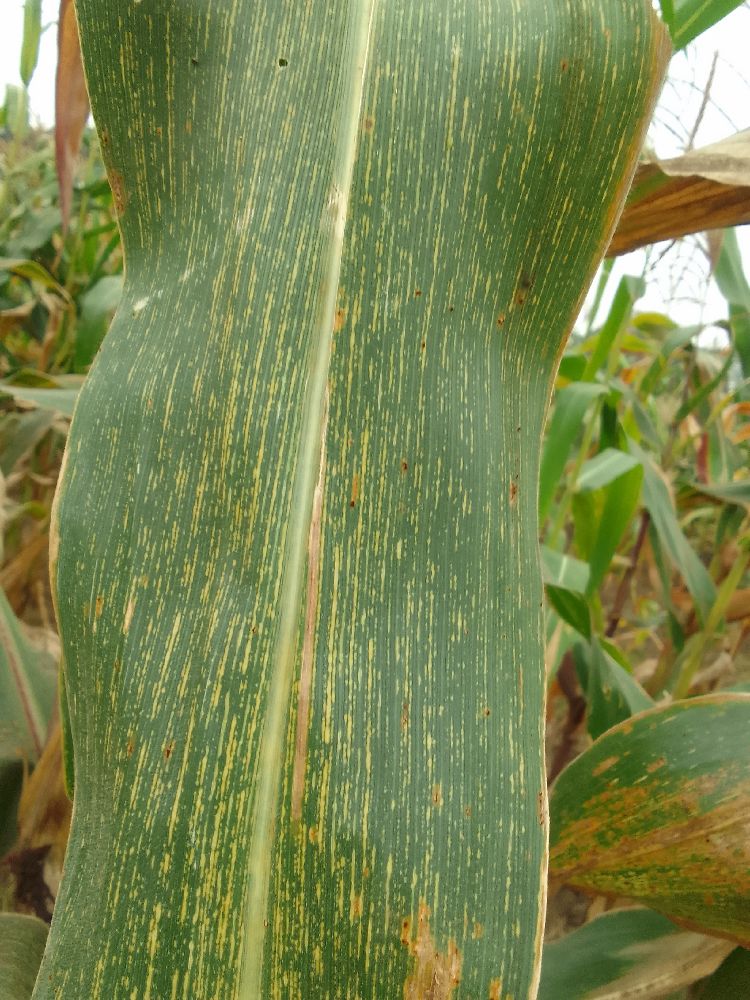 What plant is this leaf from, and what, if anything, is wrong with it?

maize, maize streak virus
